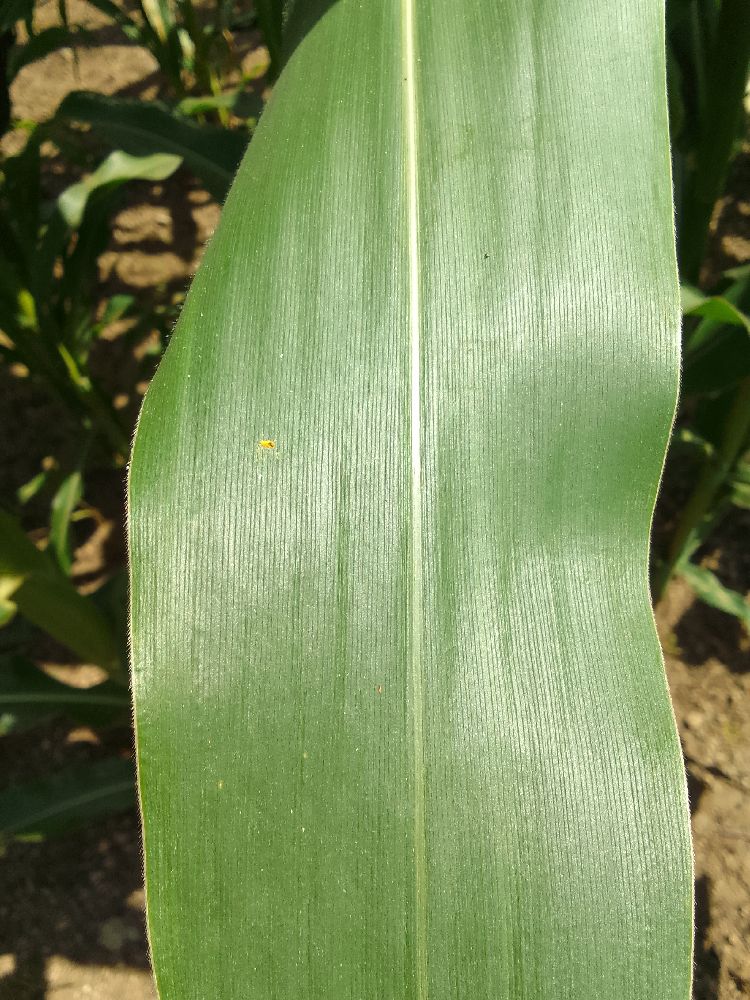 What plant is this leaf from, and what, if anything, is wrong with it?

maize, healthy
